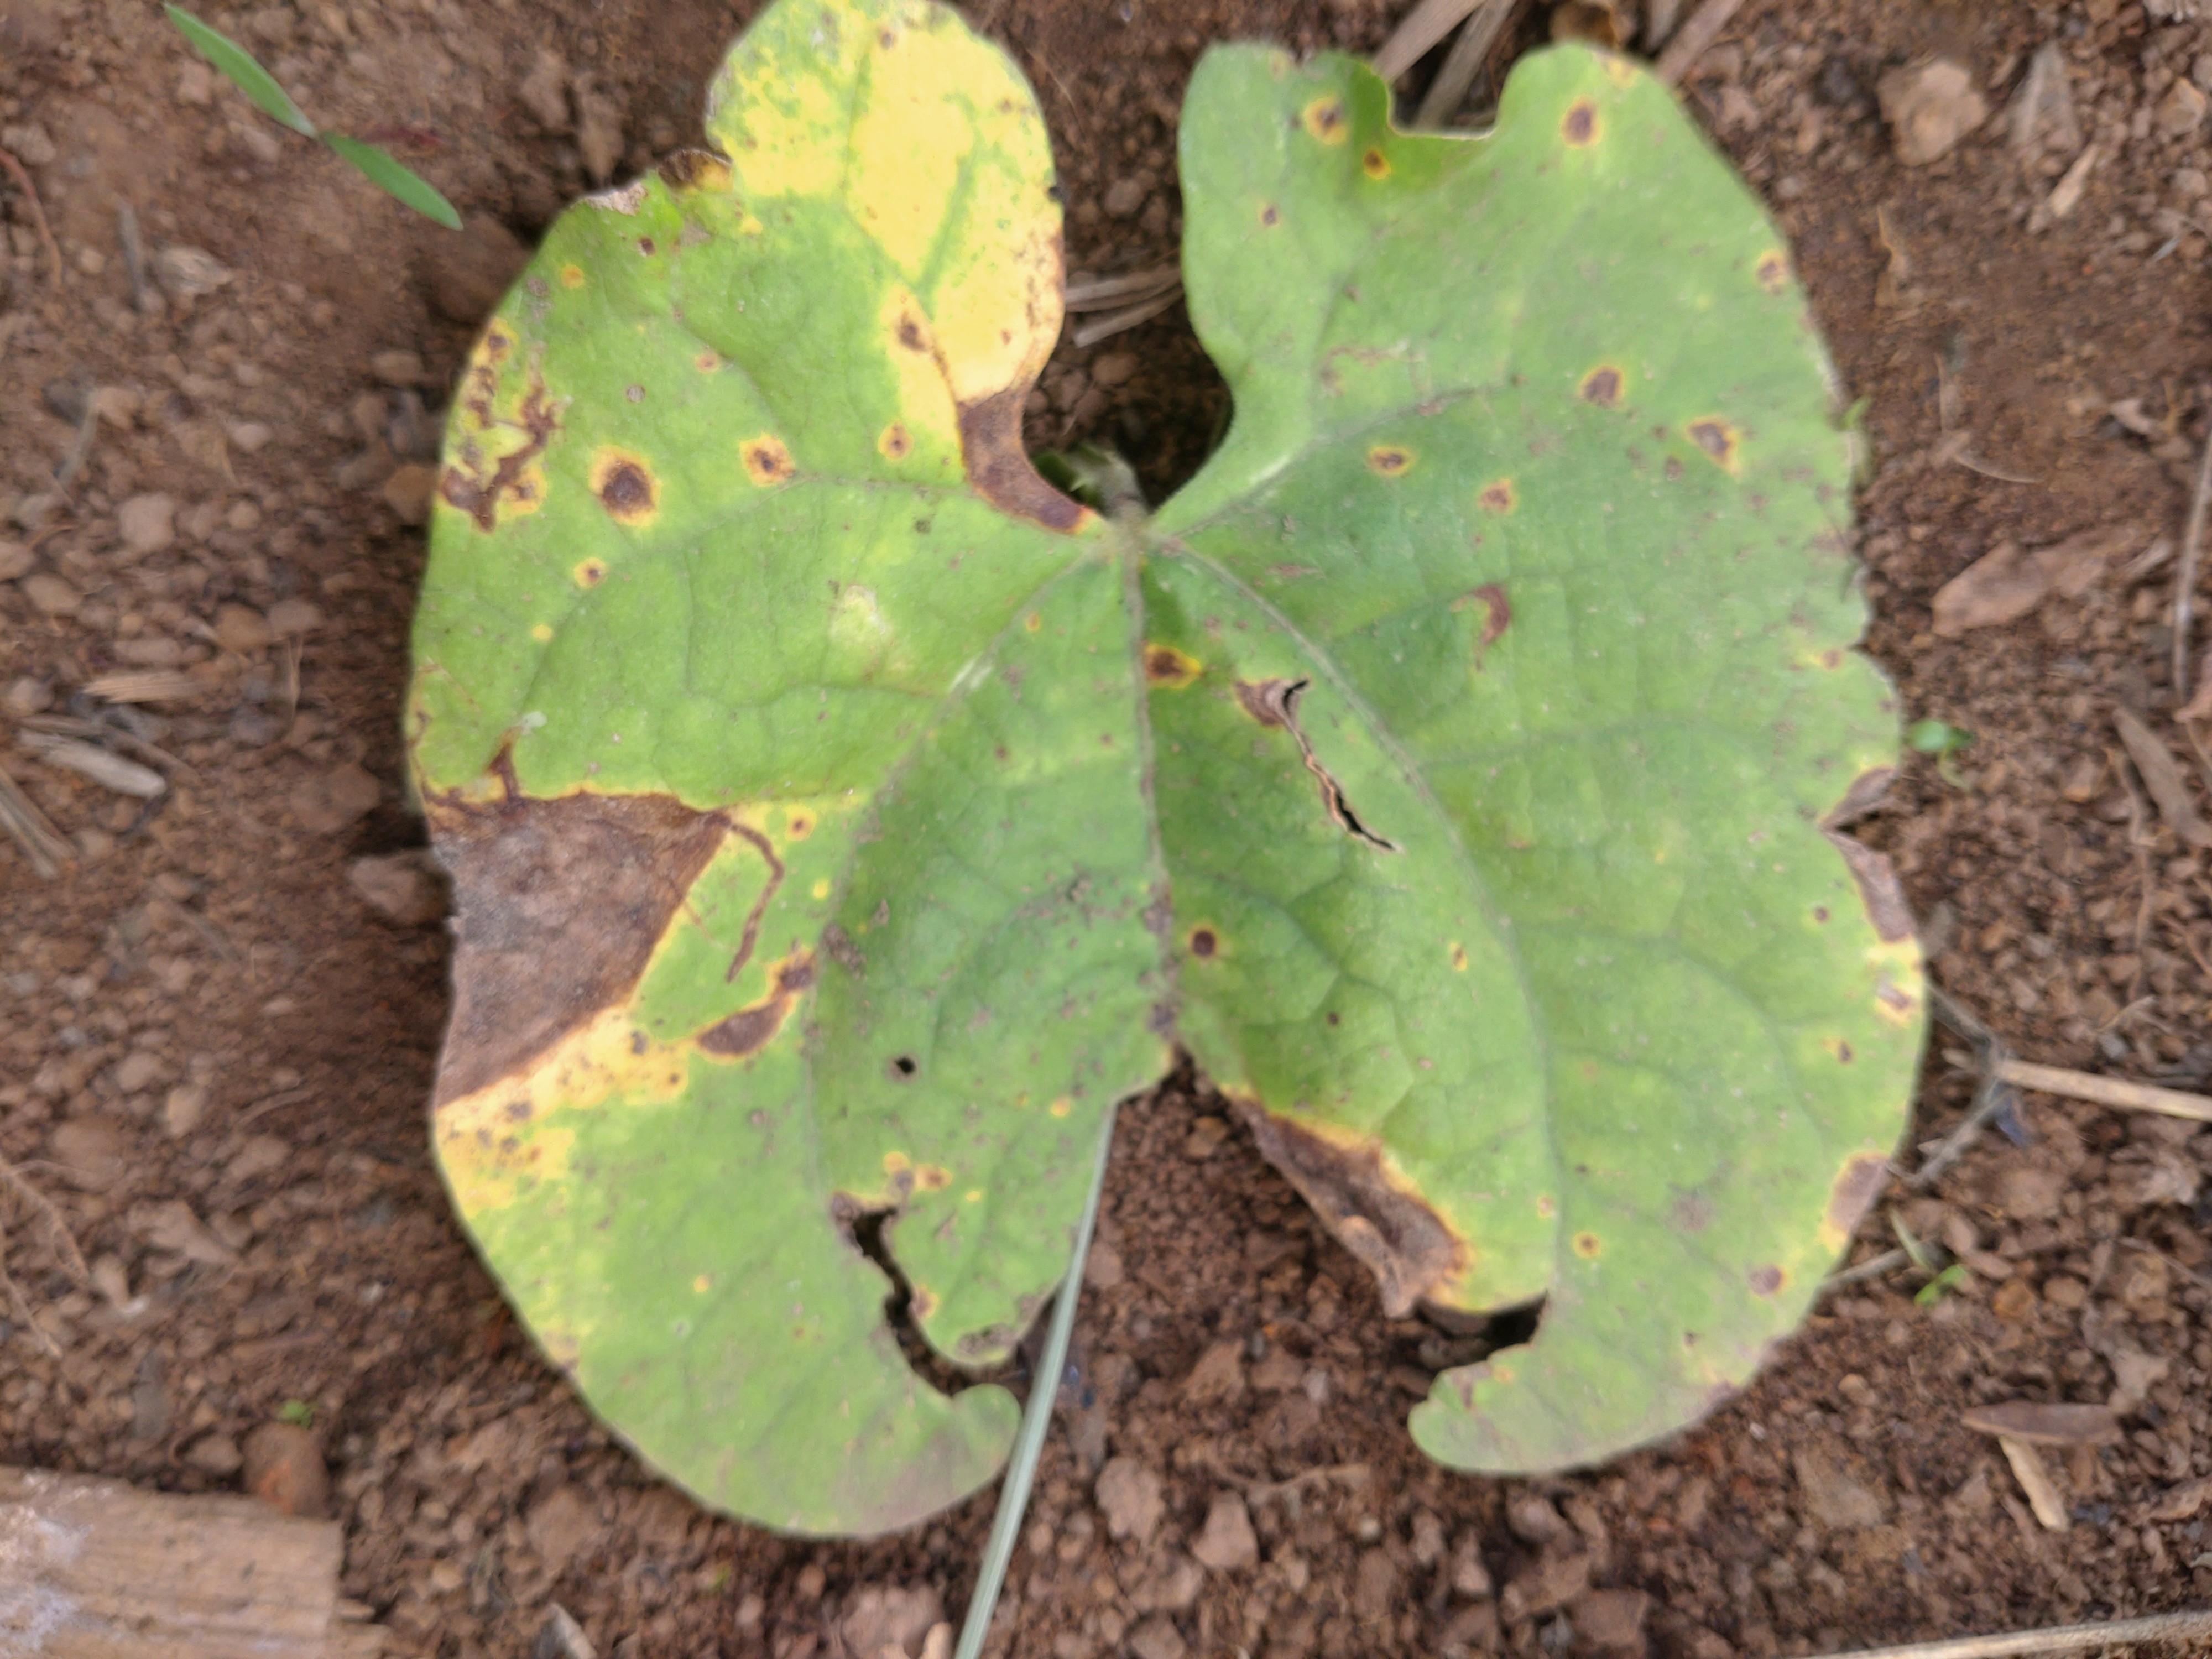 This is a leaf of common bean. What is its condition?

rust
